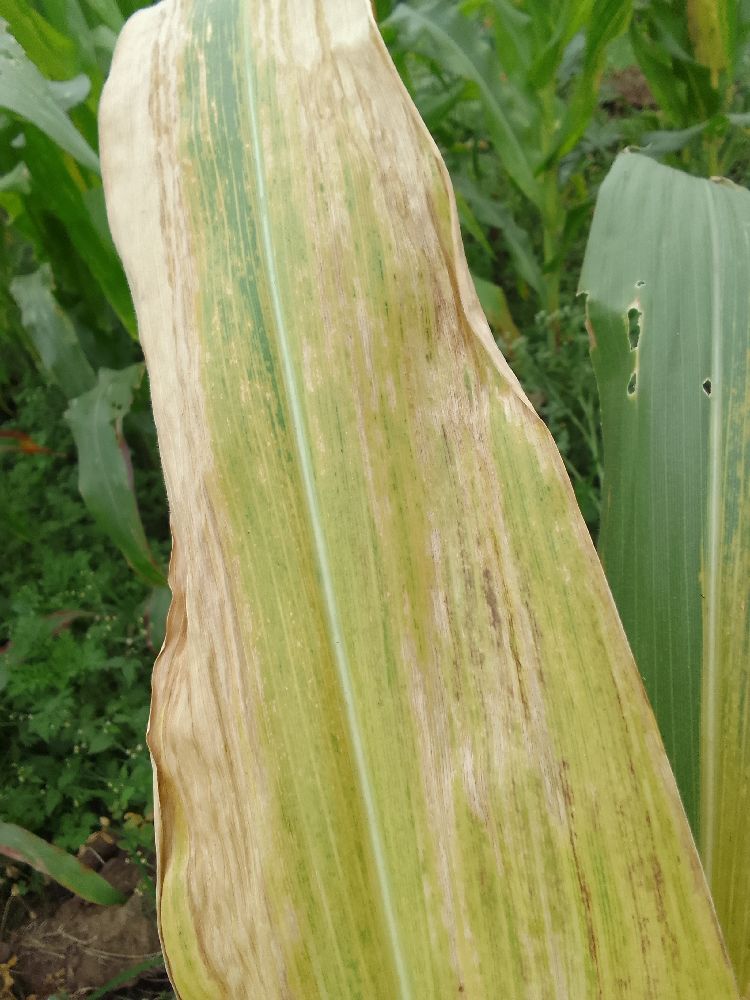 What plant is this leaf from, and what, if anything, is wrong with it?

maize, maize lethal necrosis
